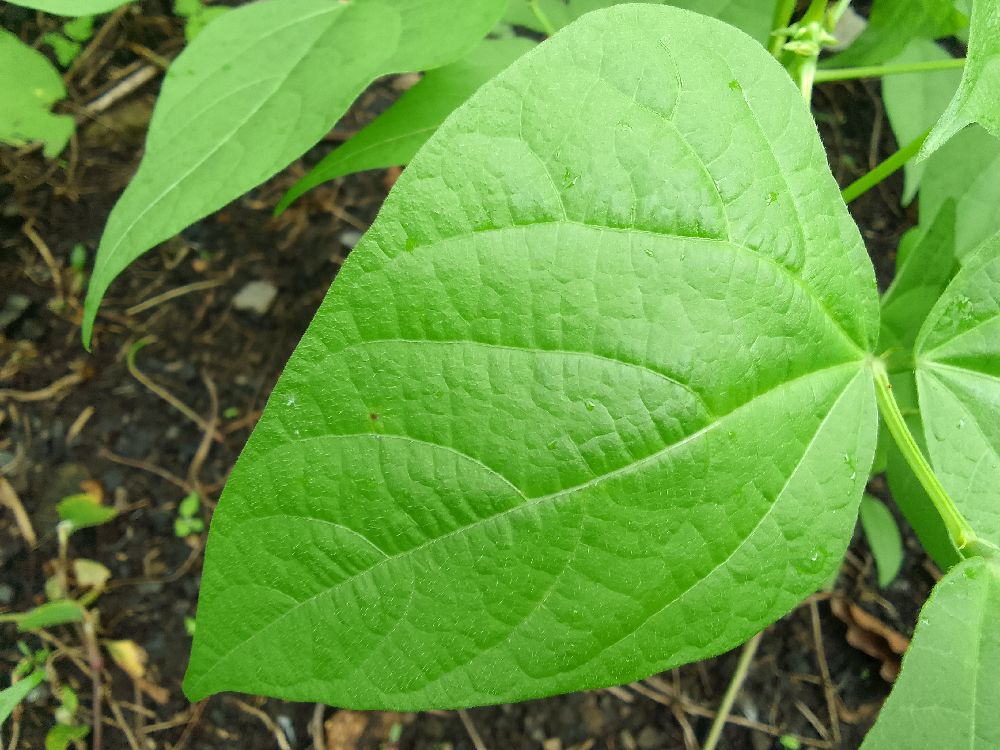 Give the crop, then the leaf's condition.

common bean, healthy
